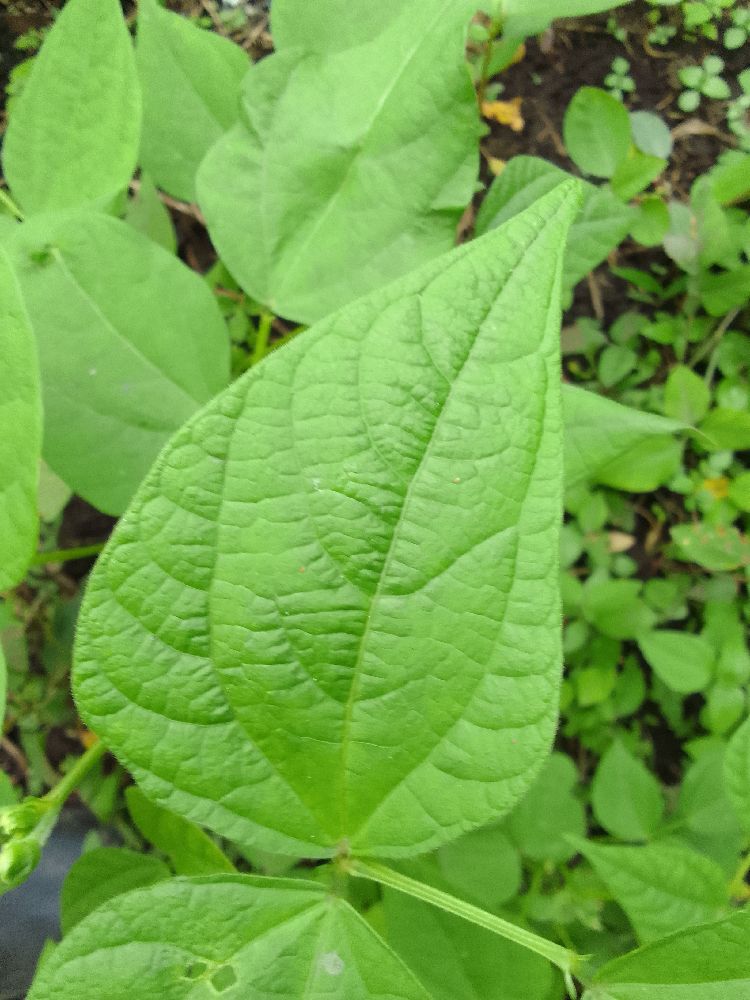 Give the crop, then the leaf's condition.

common bean, healthy
